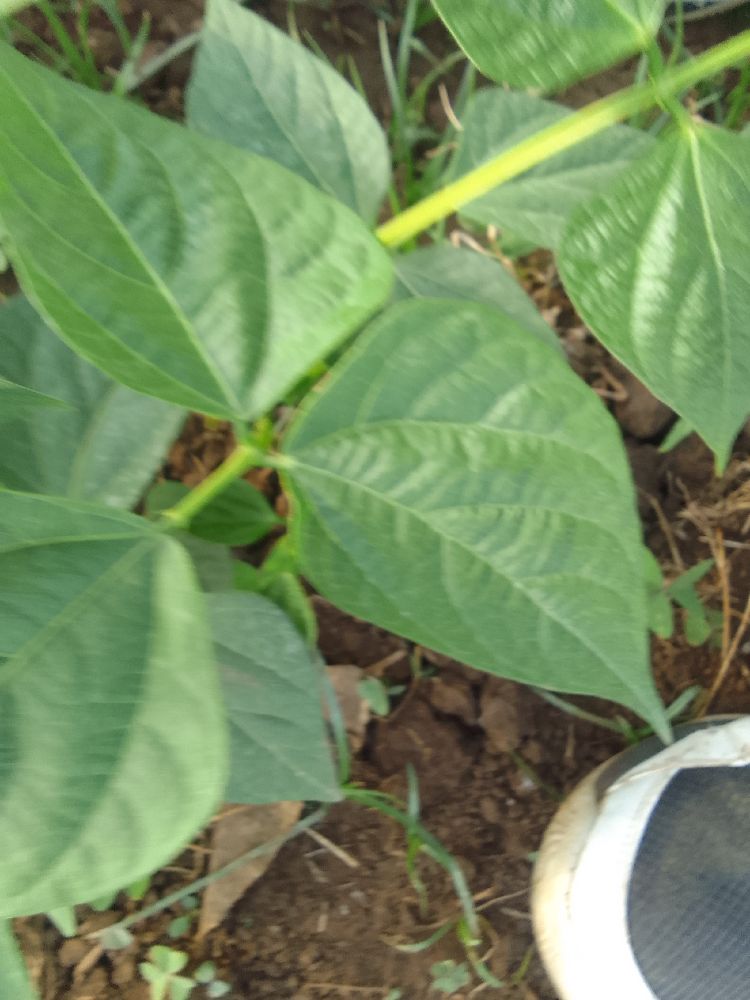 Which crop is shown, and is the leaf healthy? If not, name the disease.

common bean, healthy
